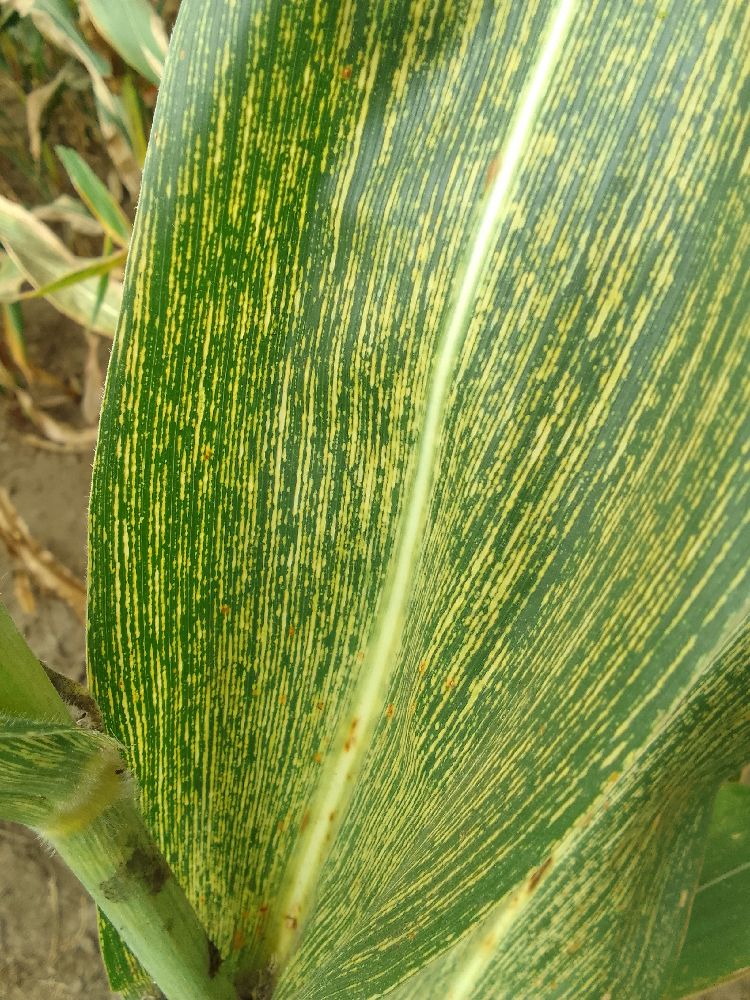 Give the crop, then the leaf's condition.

maize, maize streak virus
